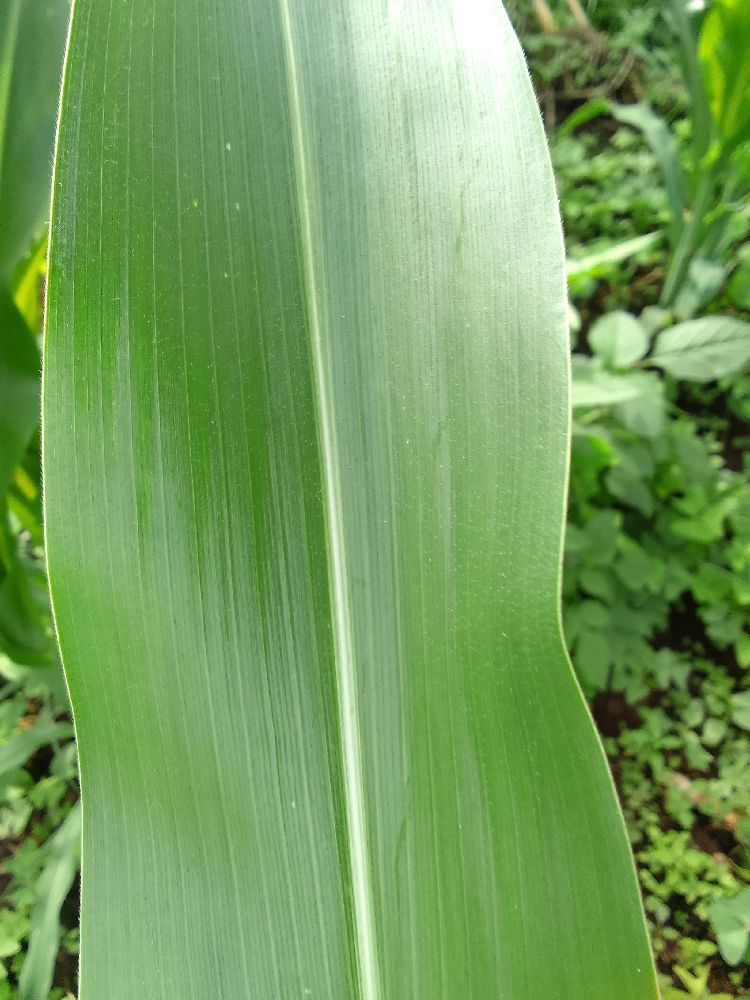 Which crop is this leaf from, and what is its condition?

maize, healthy
